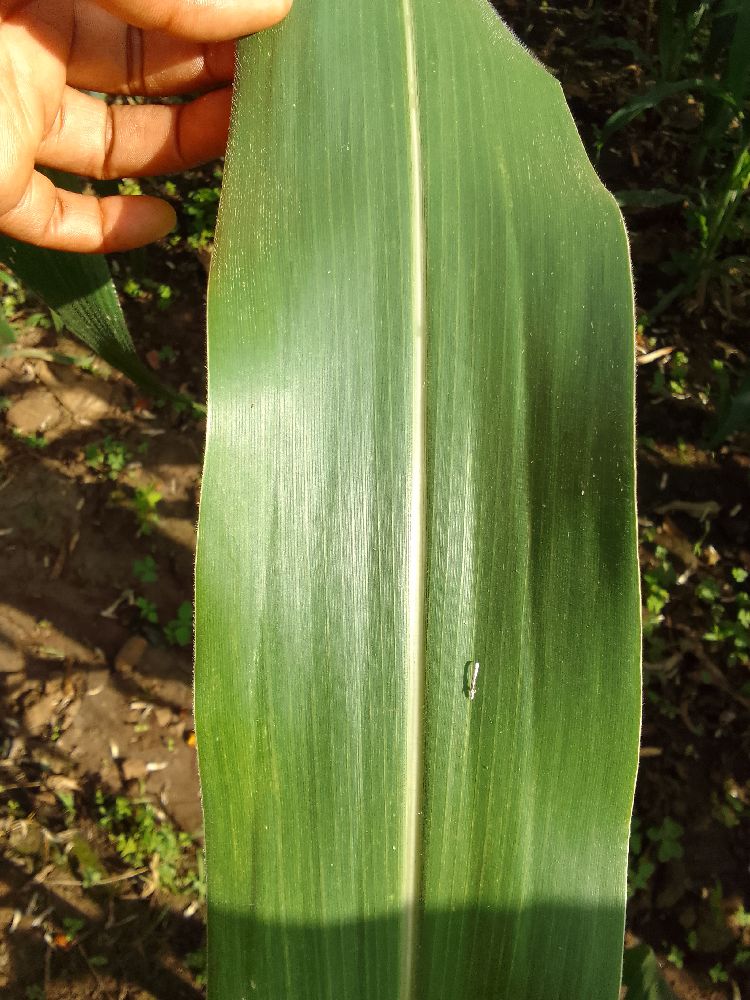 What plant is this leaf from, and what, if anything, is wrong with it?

maize, healthy
